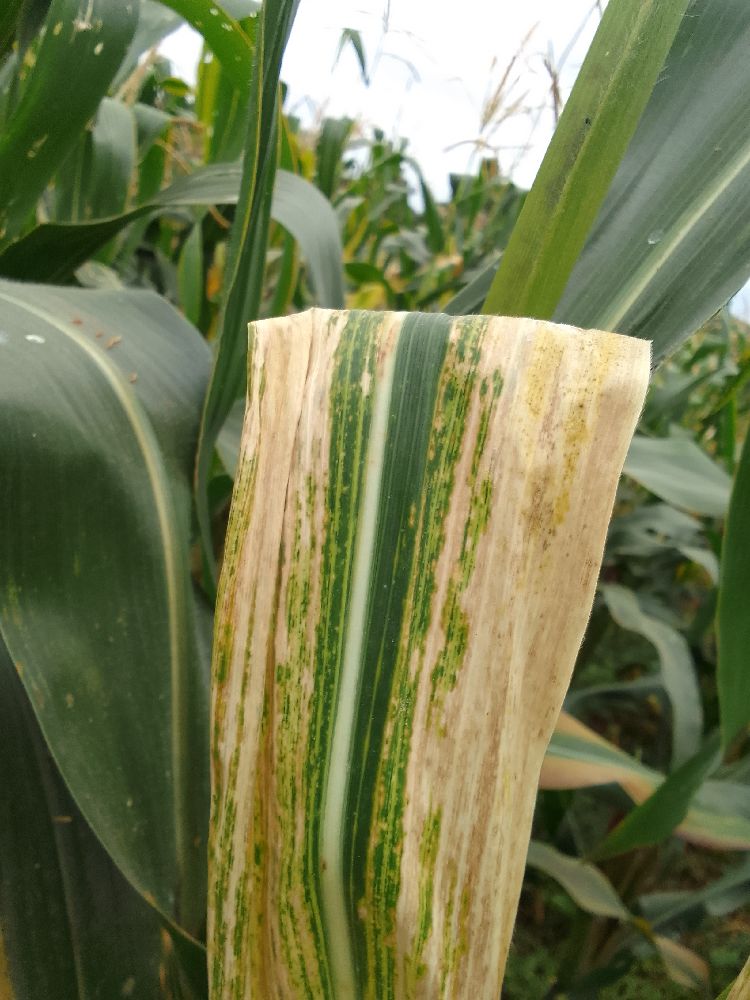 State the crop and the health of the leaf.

maize, maize lethal necrosis
